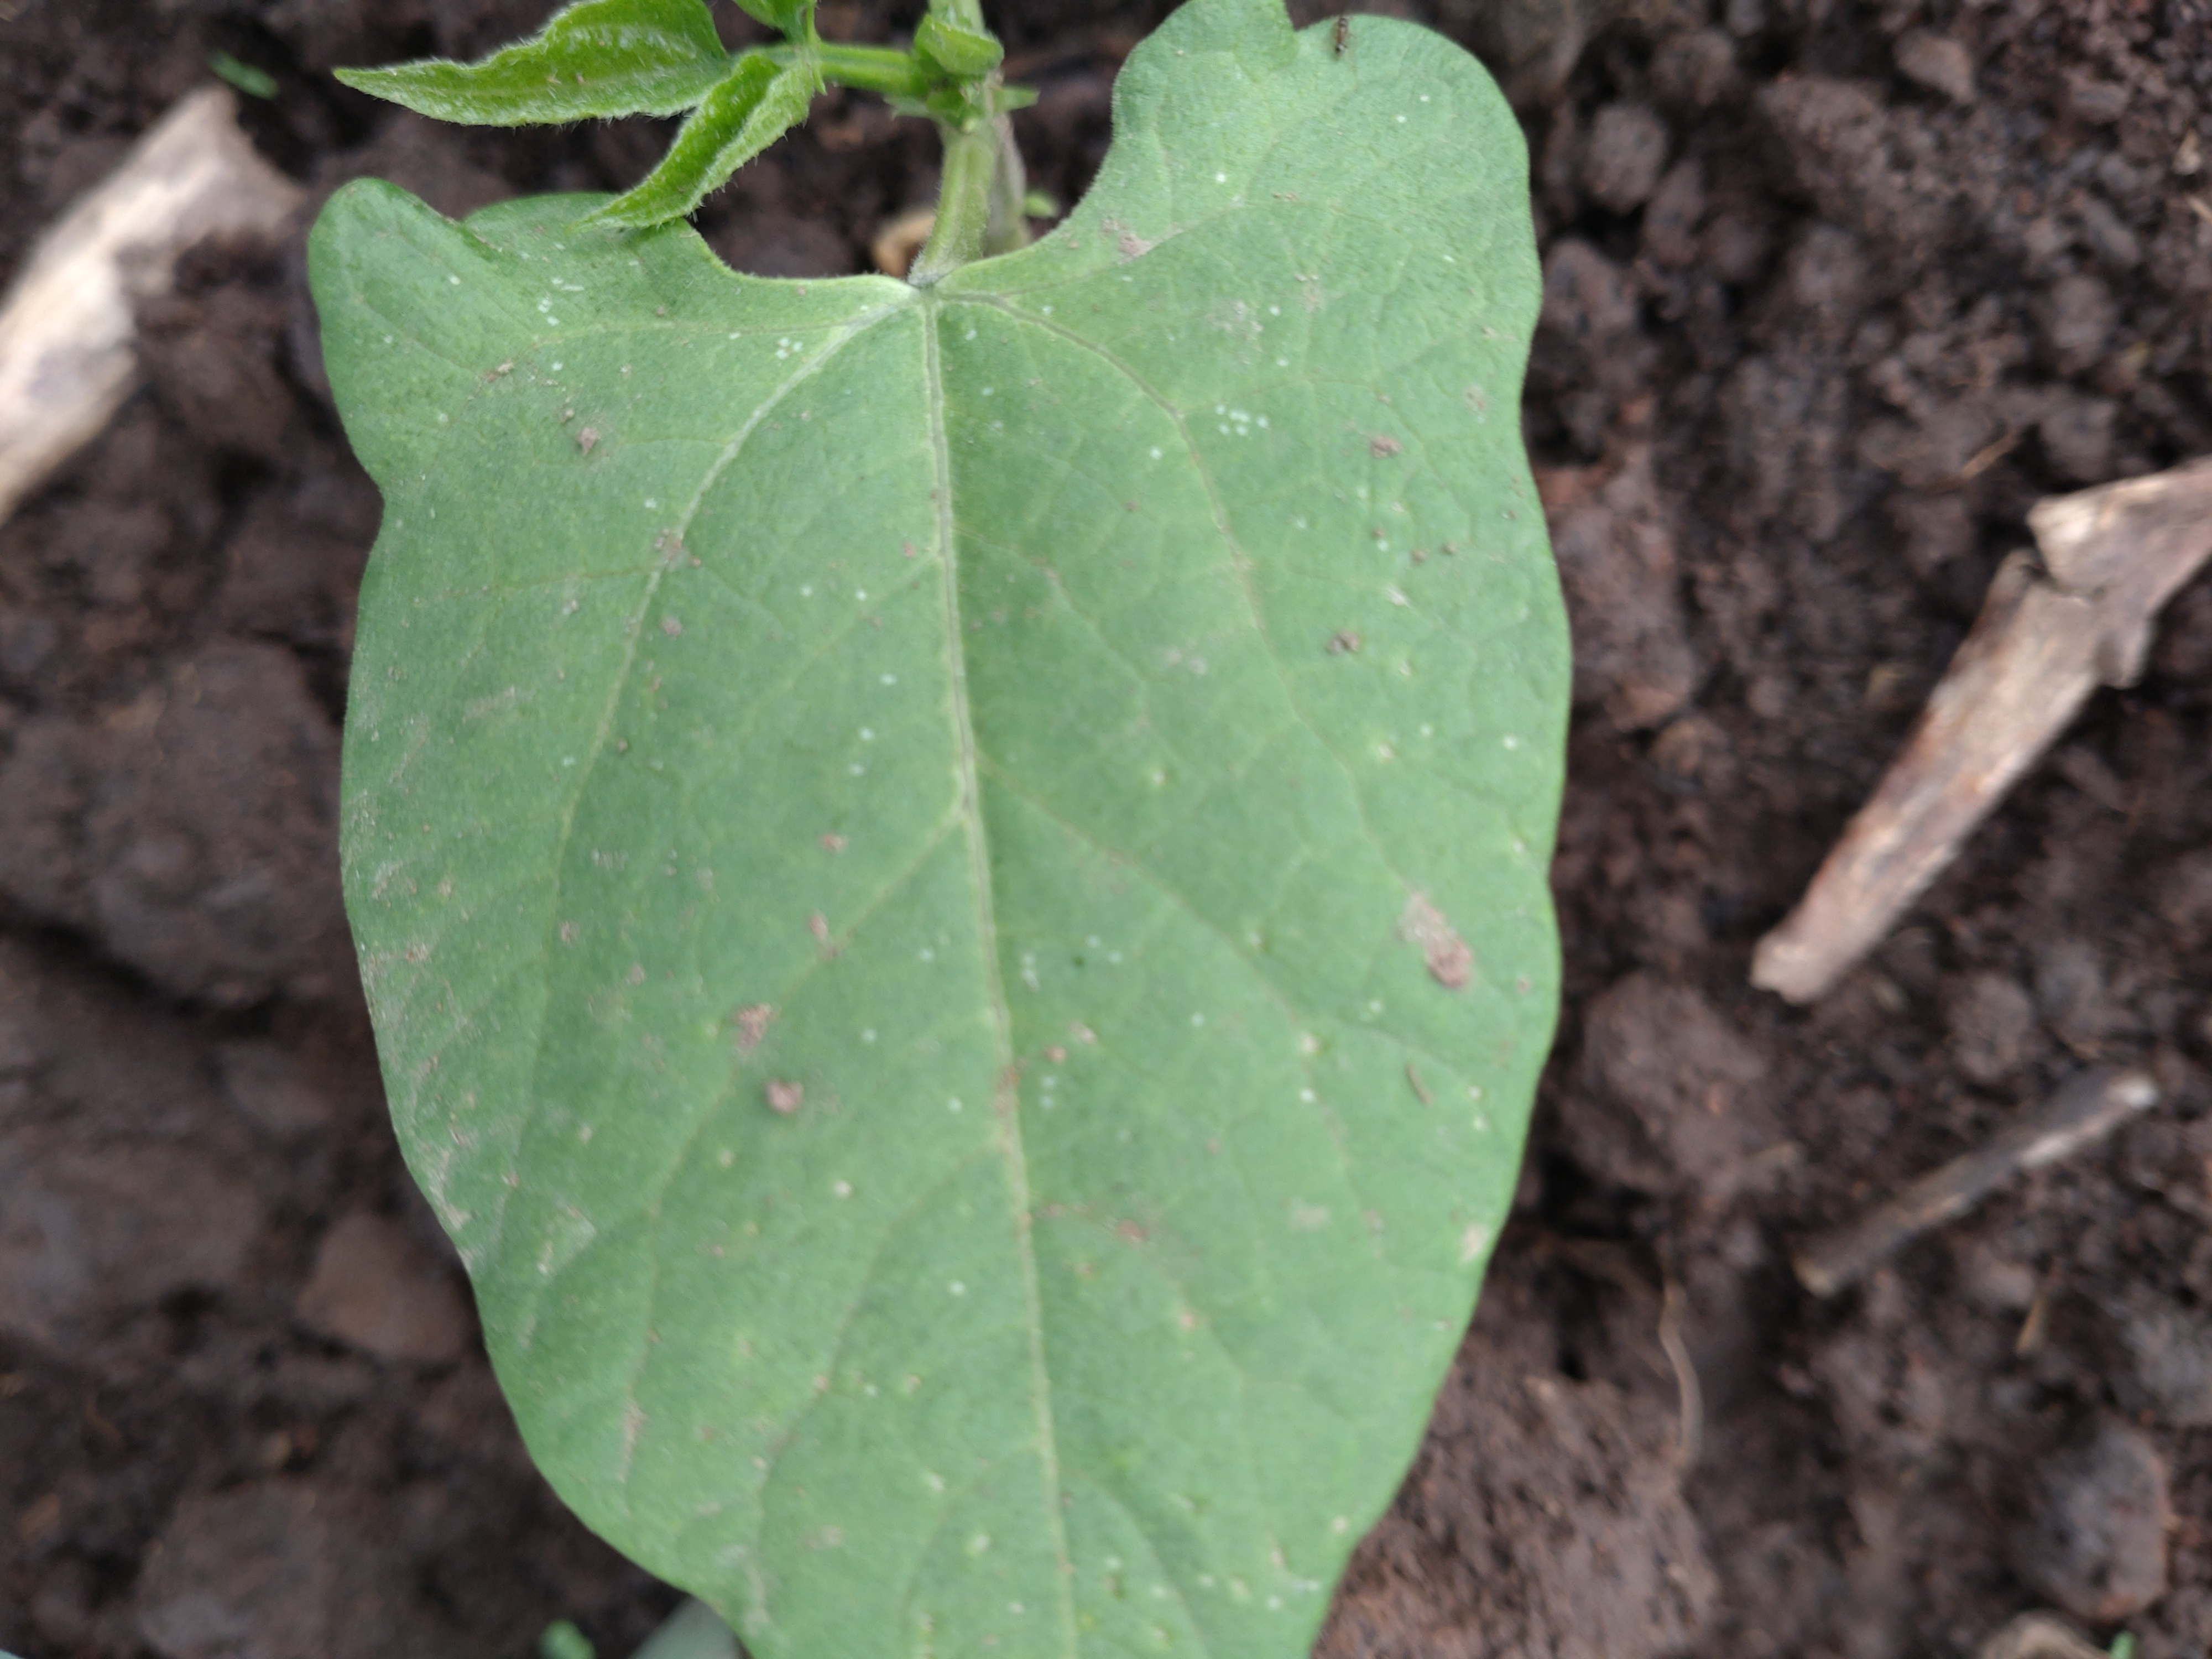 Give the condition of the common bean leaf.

healthy
